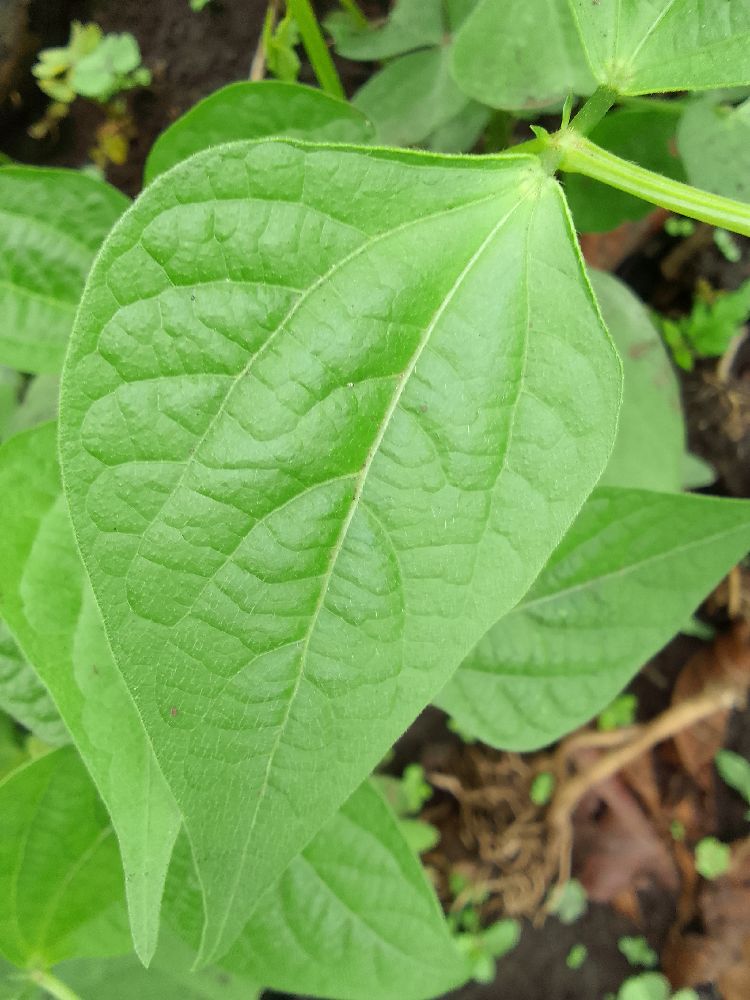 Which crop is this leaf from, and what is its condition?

common bean, healthy
